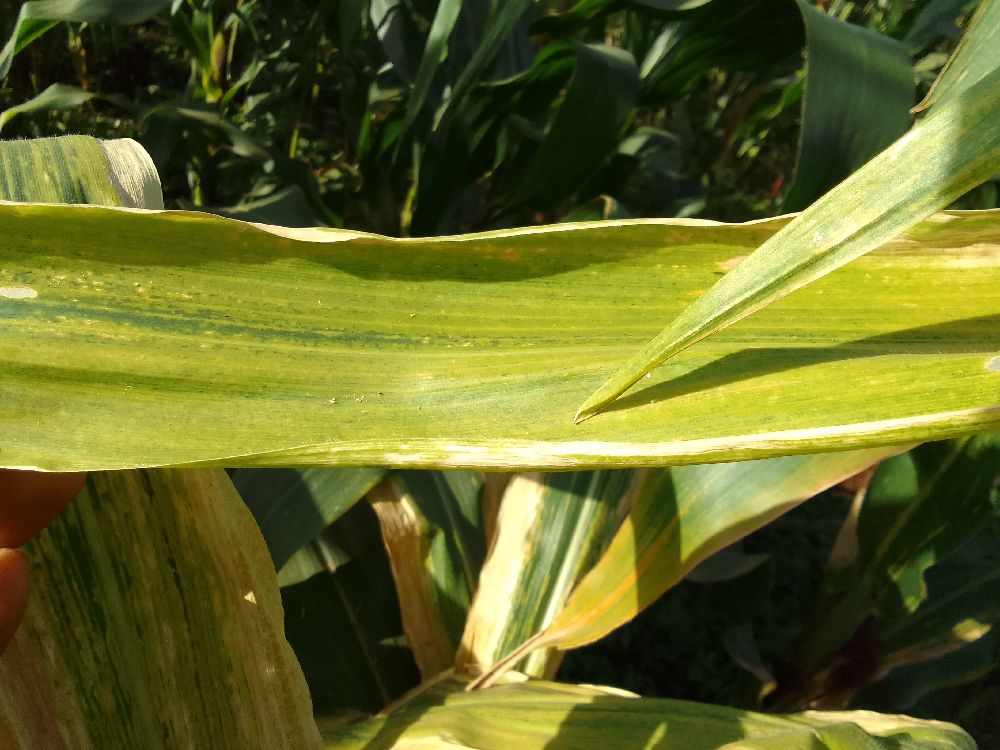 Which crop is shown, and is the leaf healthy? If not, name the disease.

maize, maize lethal necrosis
